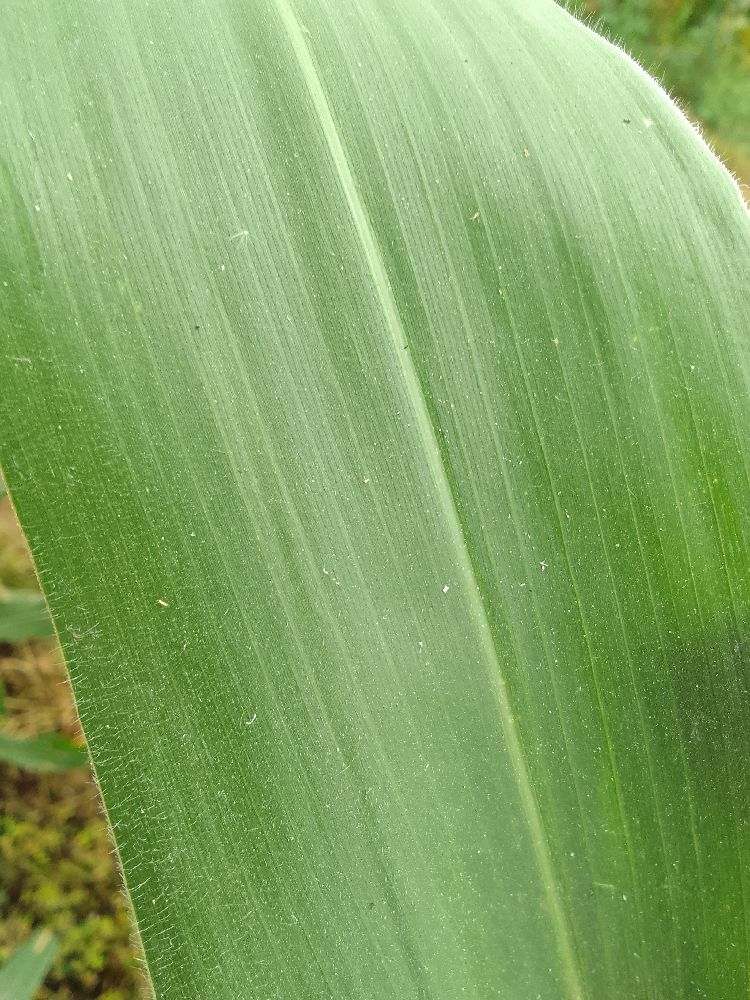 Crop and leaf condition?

maize, healthy
